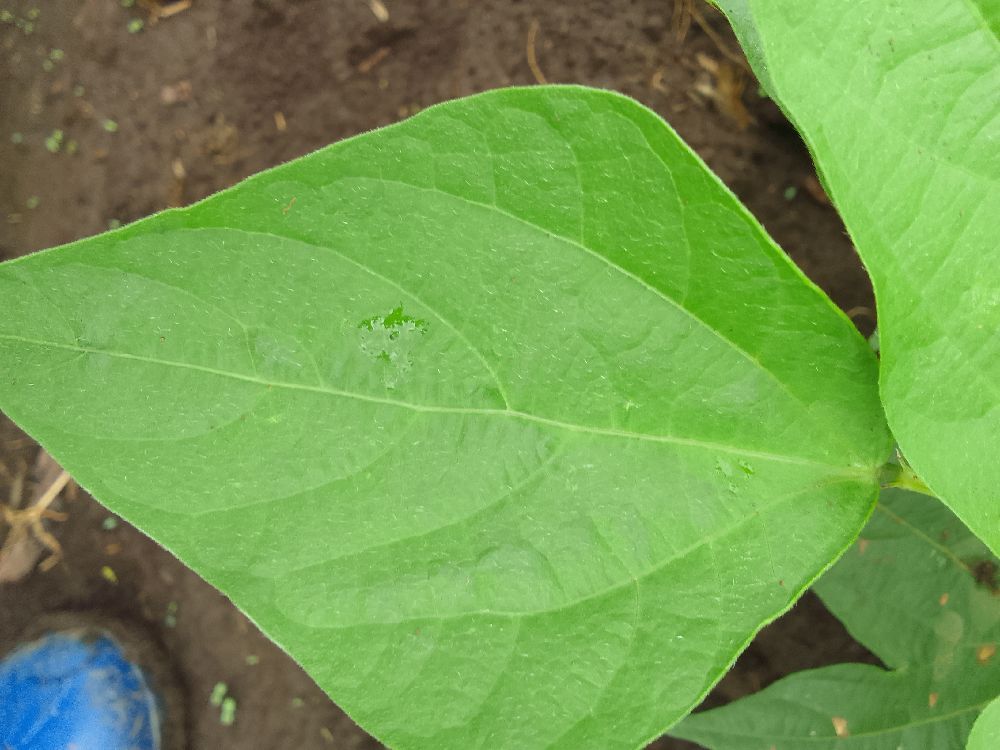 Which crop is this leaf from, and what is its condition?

common bean, healthy
